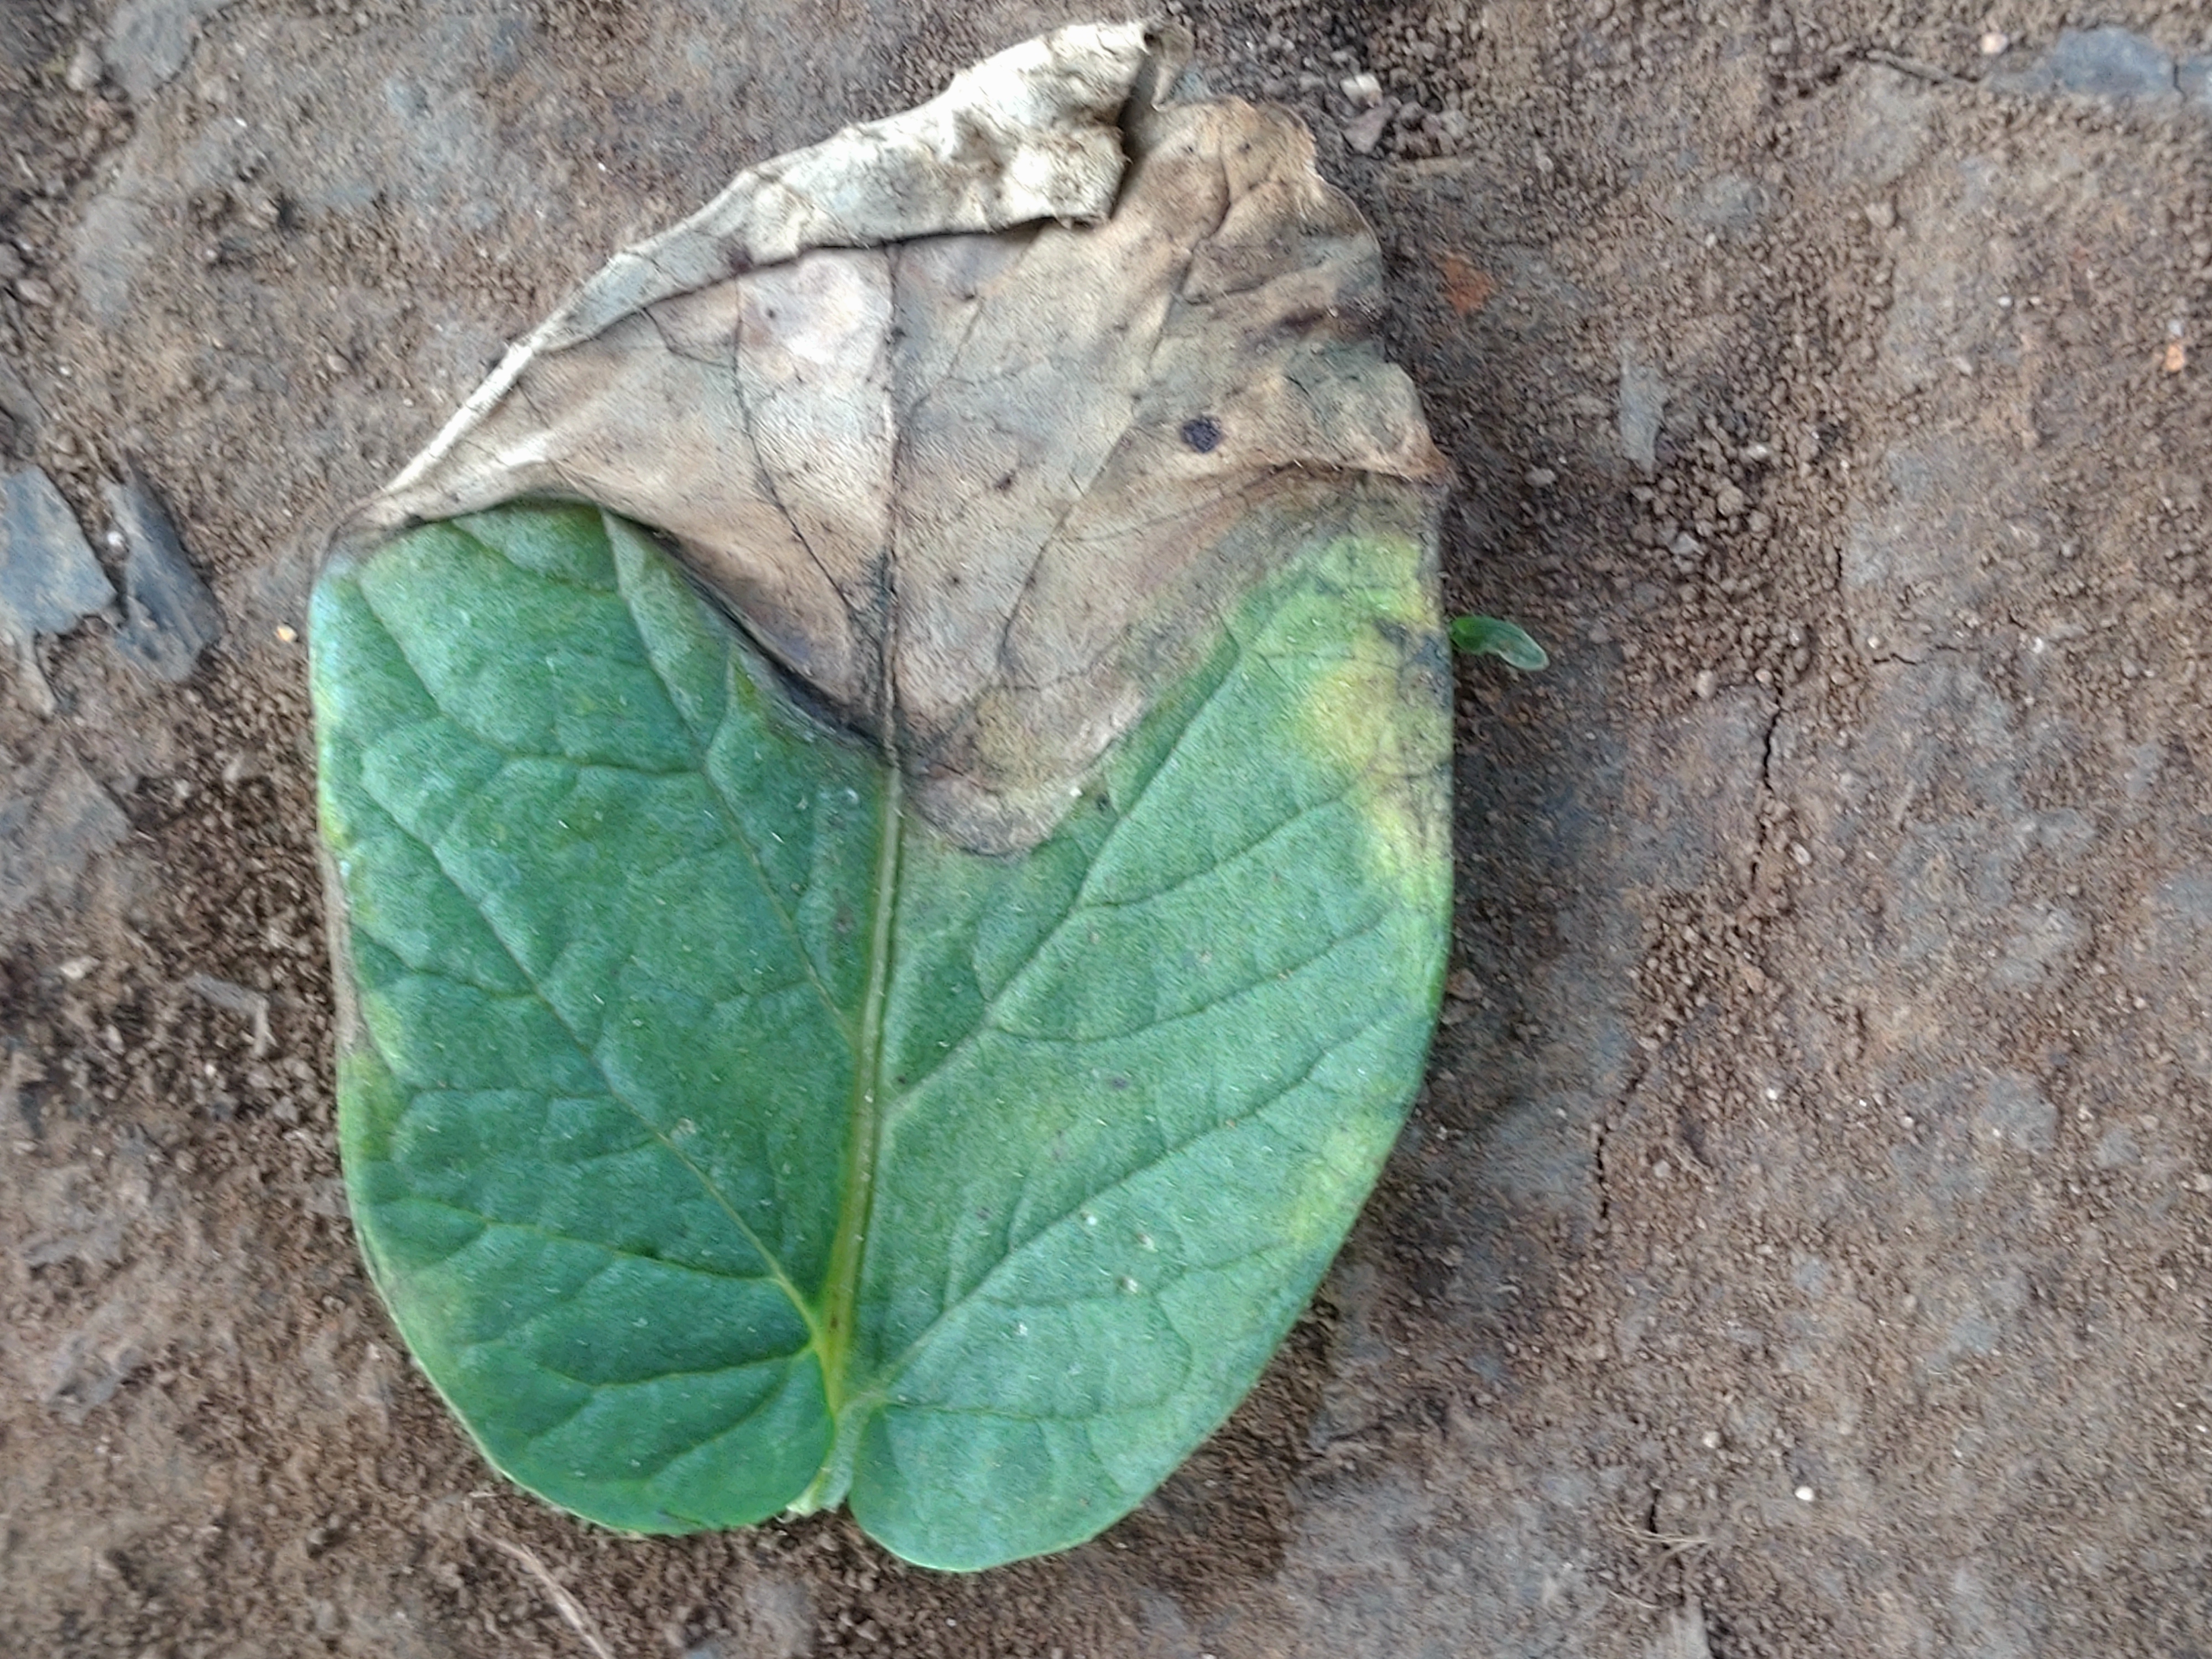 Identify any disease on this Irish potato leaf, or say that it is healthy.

early blight
